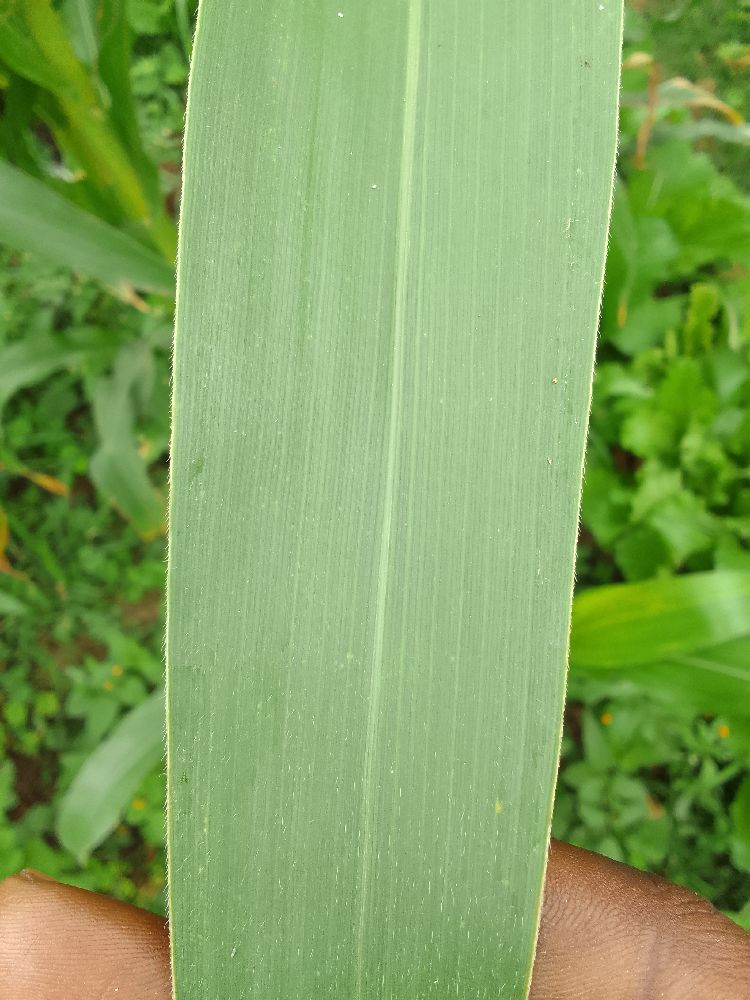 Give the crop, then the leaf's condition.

maize, healthy
